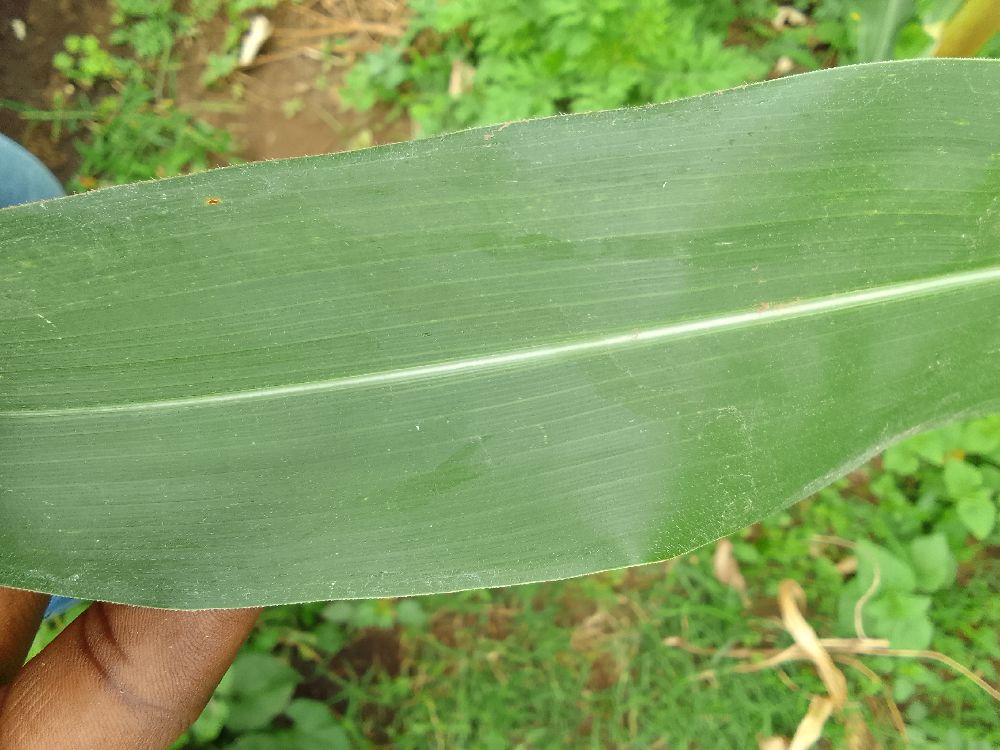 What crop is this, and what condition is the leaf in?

maize, healthy
